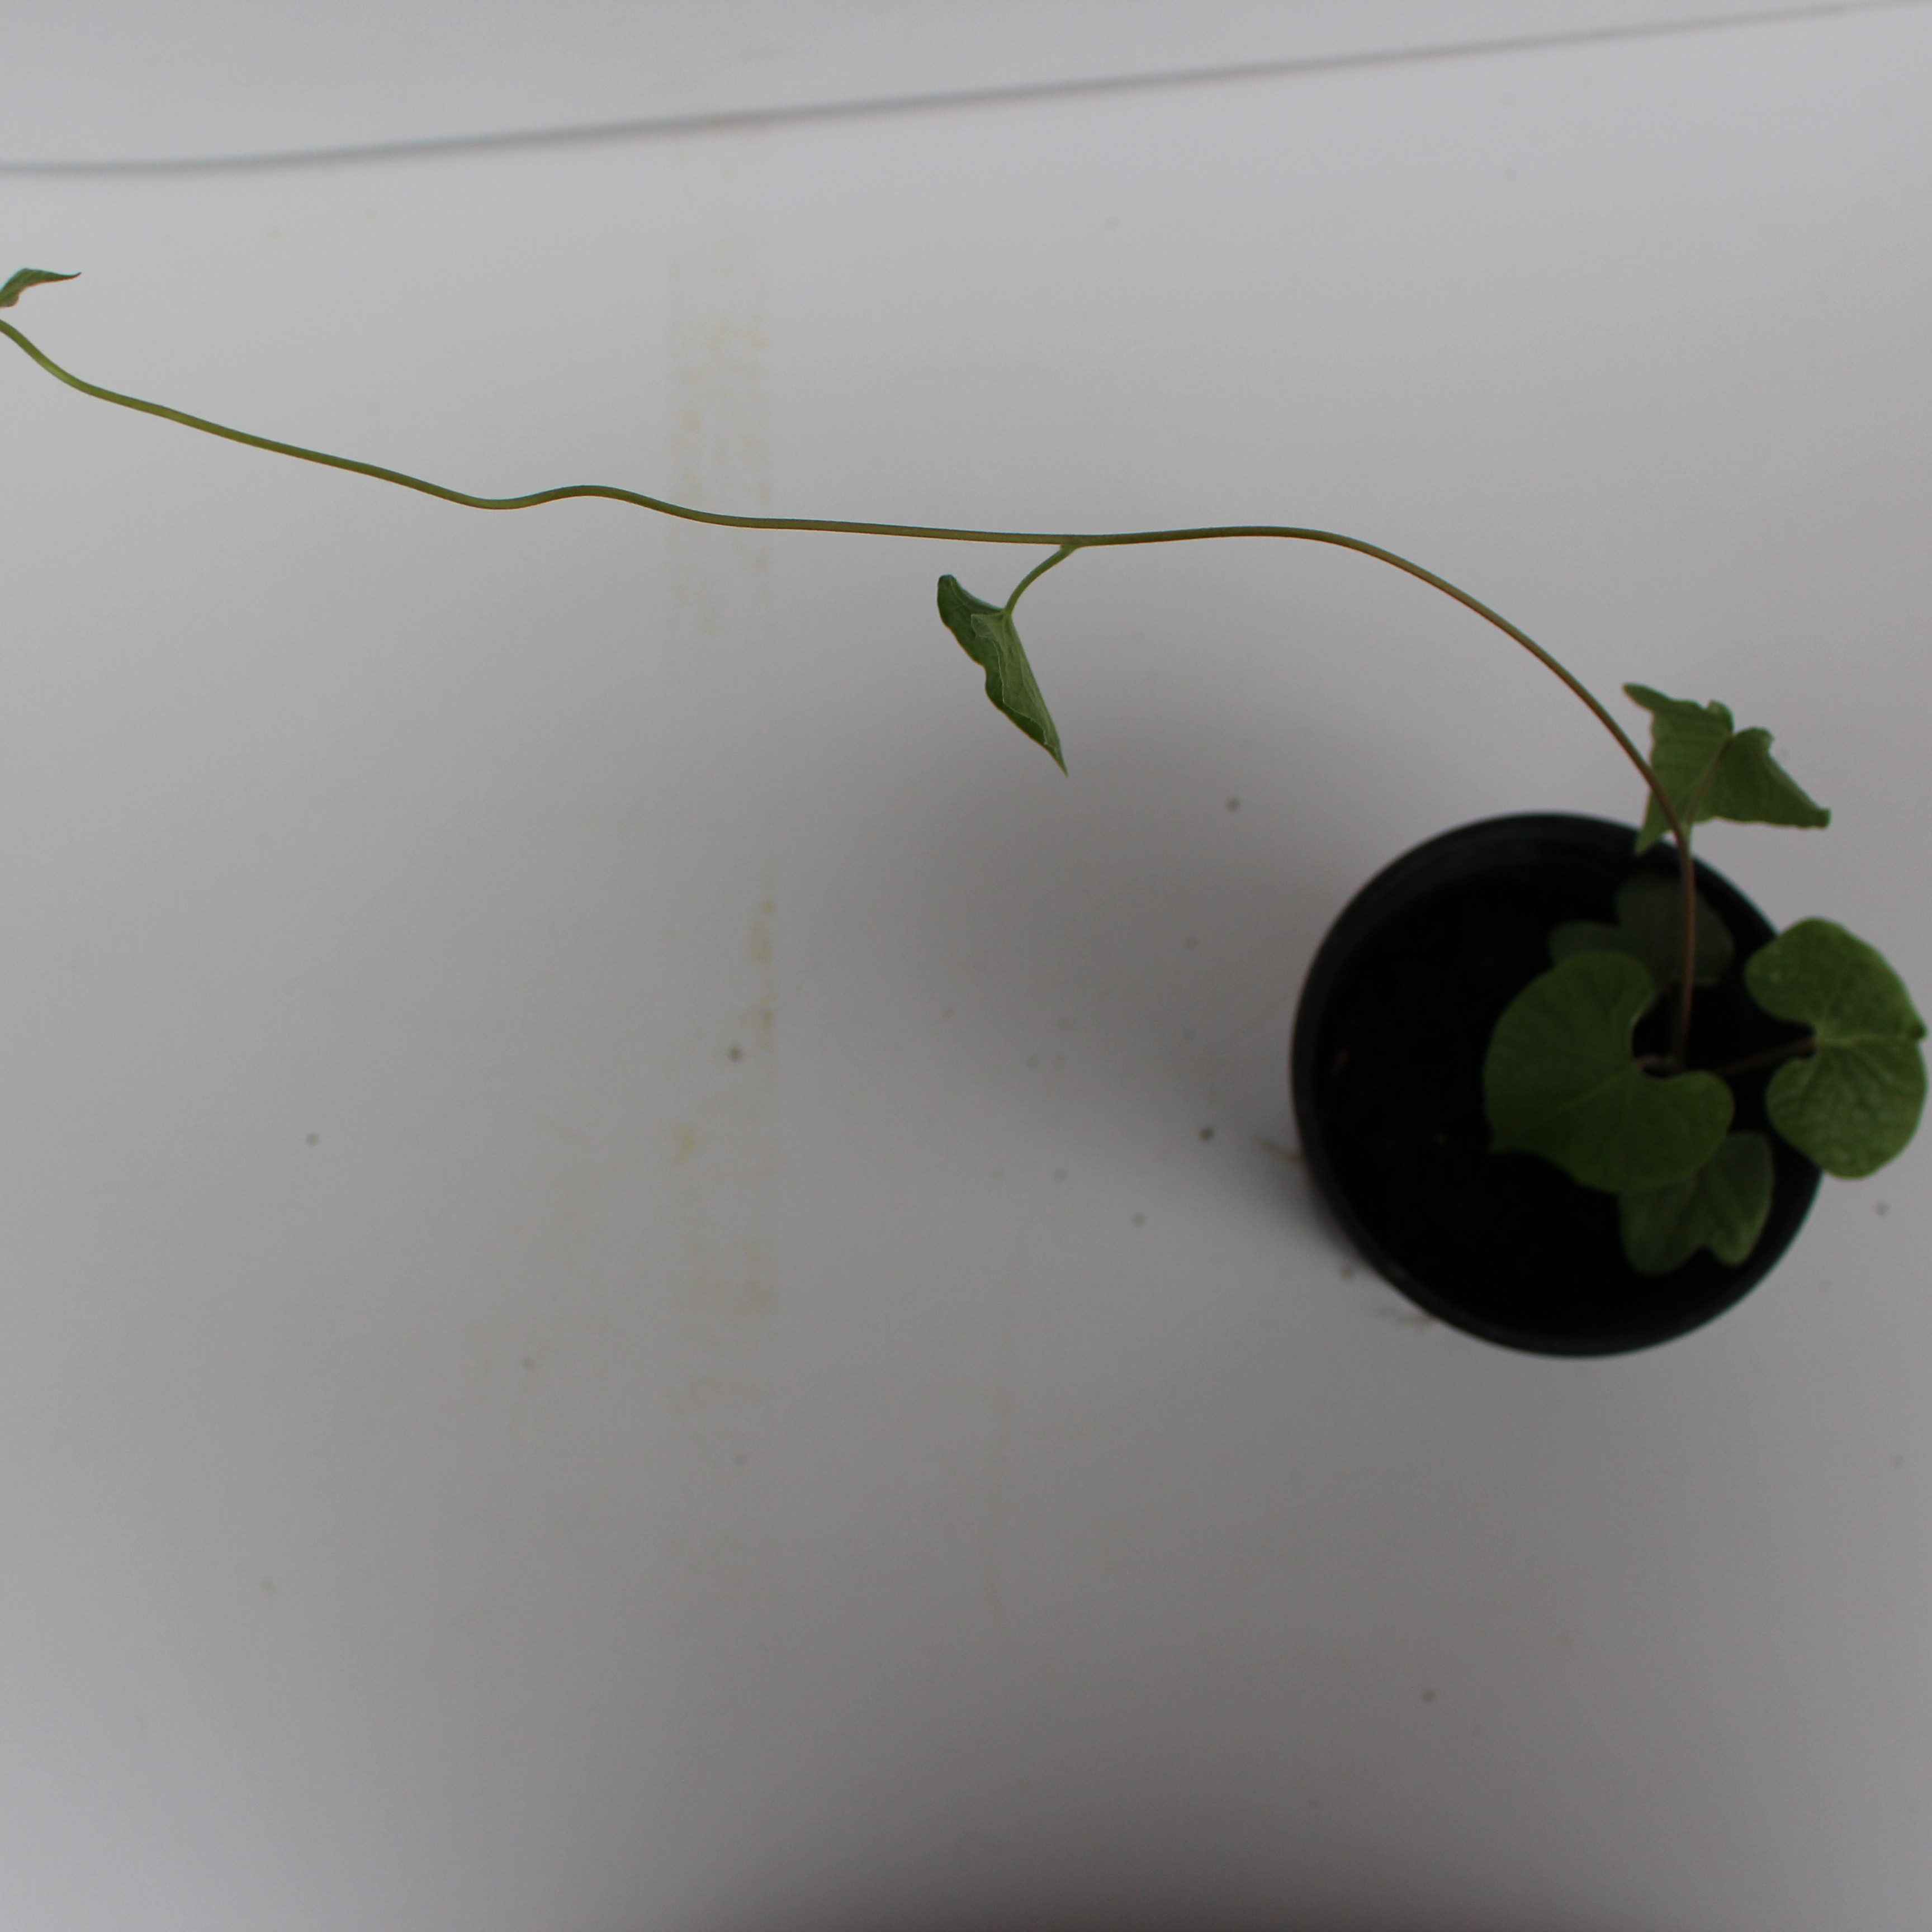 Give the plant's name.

Convolvulus arvensis
